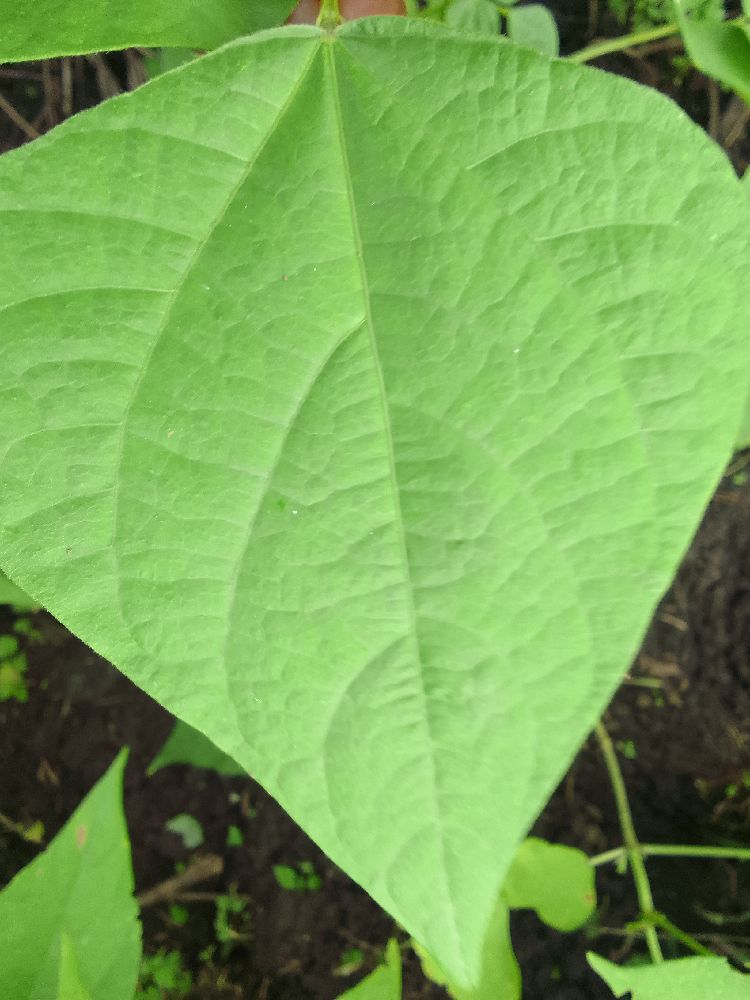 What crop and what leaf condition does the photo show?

common bean, healthy
